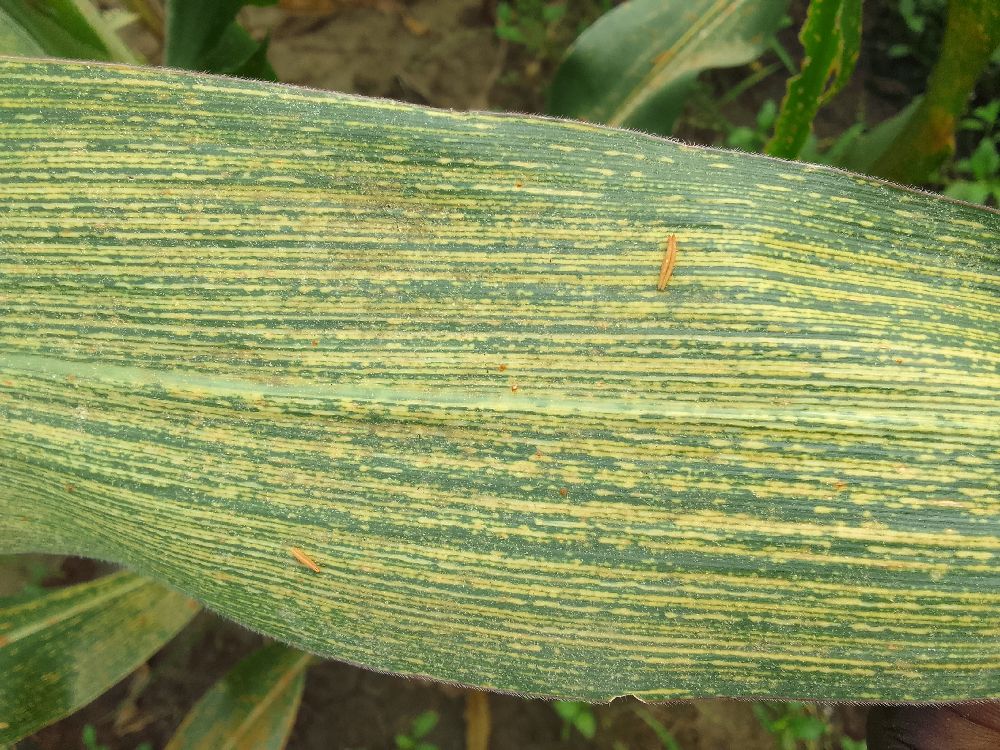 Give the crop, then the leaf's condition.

maize, maize streak virus
